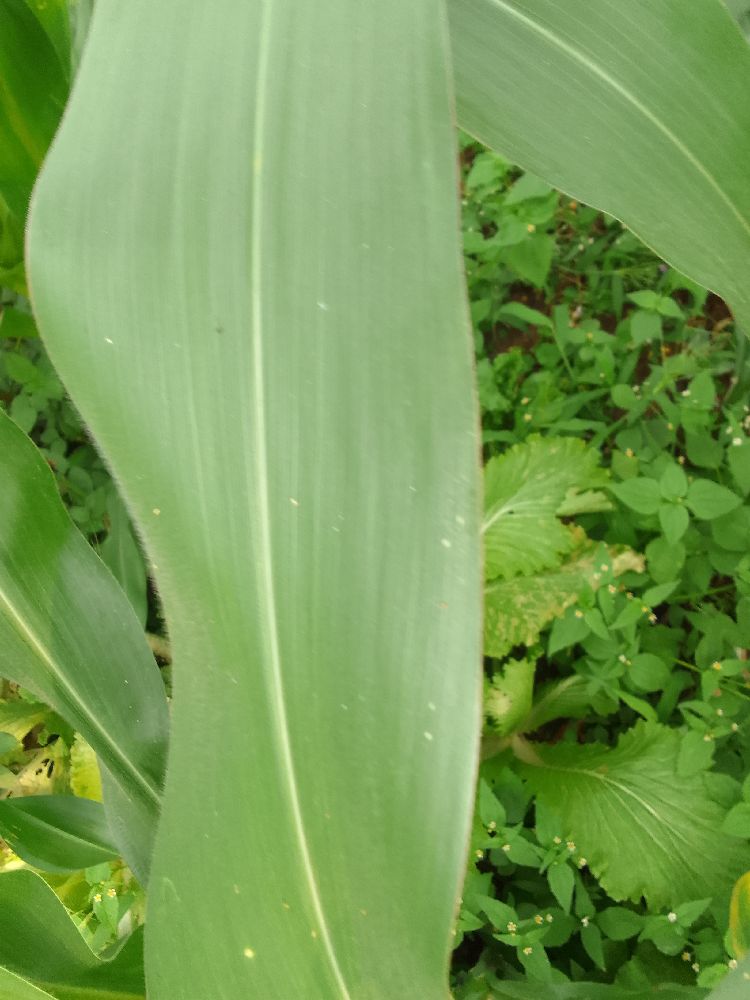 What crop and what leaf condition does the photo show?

maize, healthy
